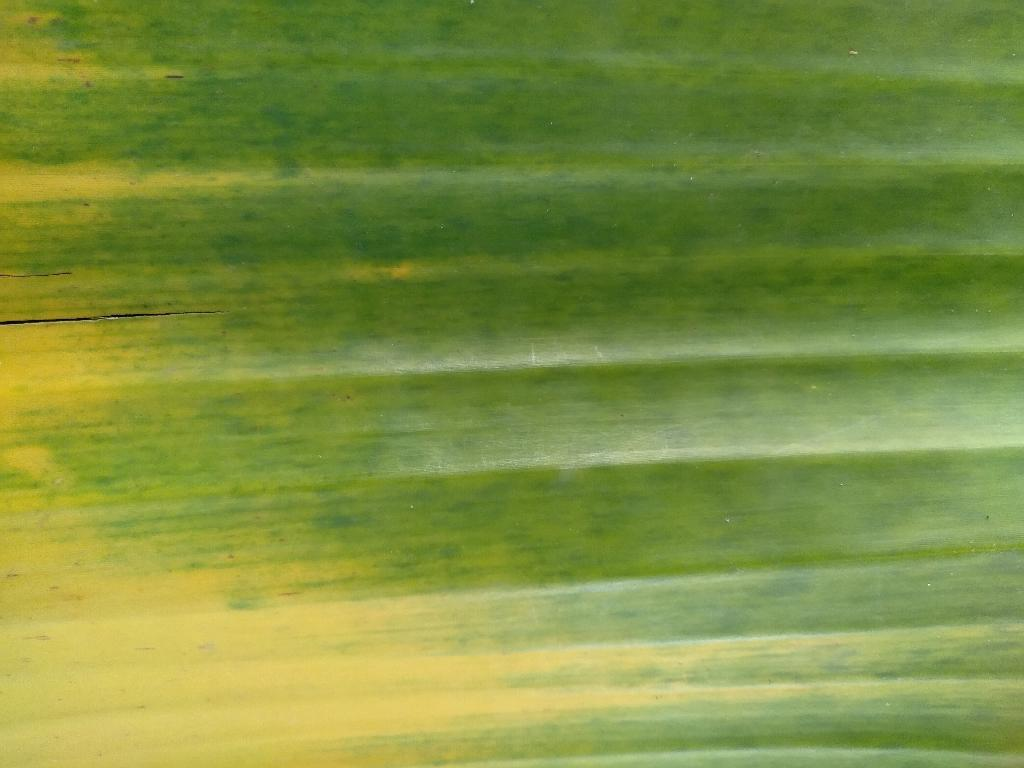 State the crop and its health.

banana, fusarium wilt race 1
